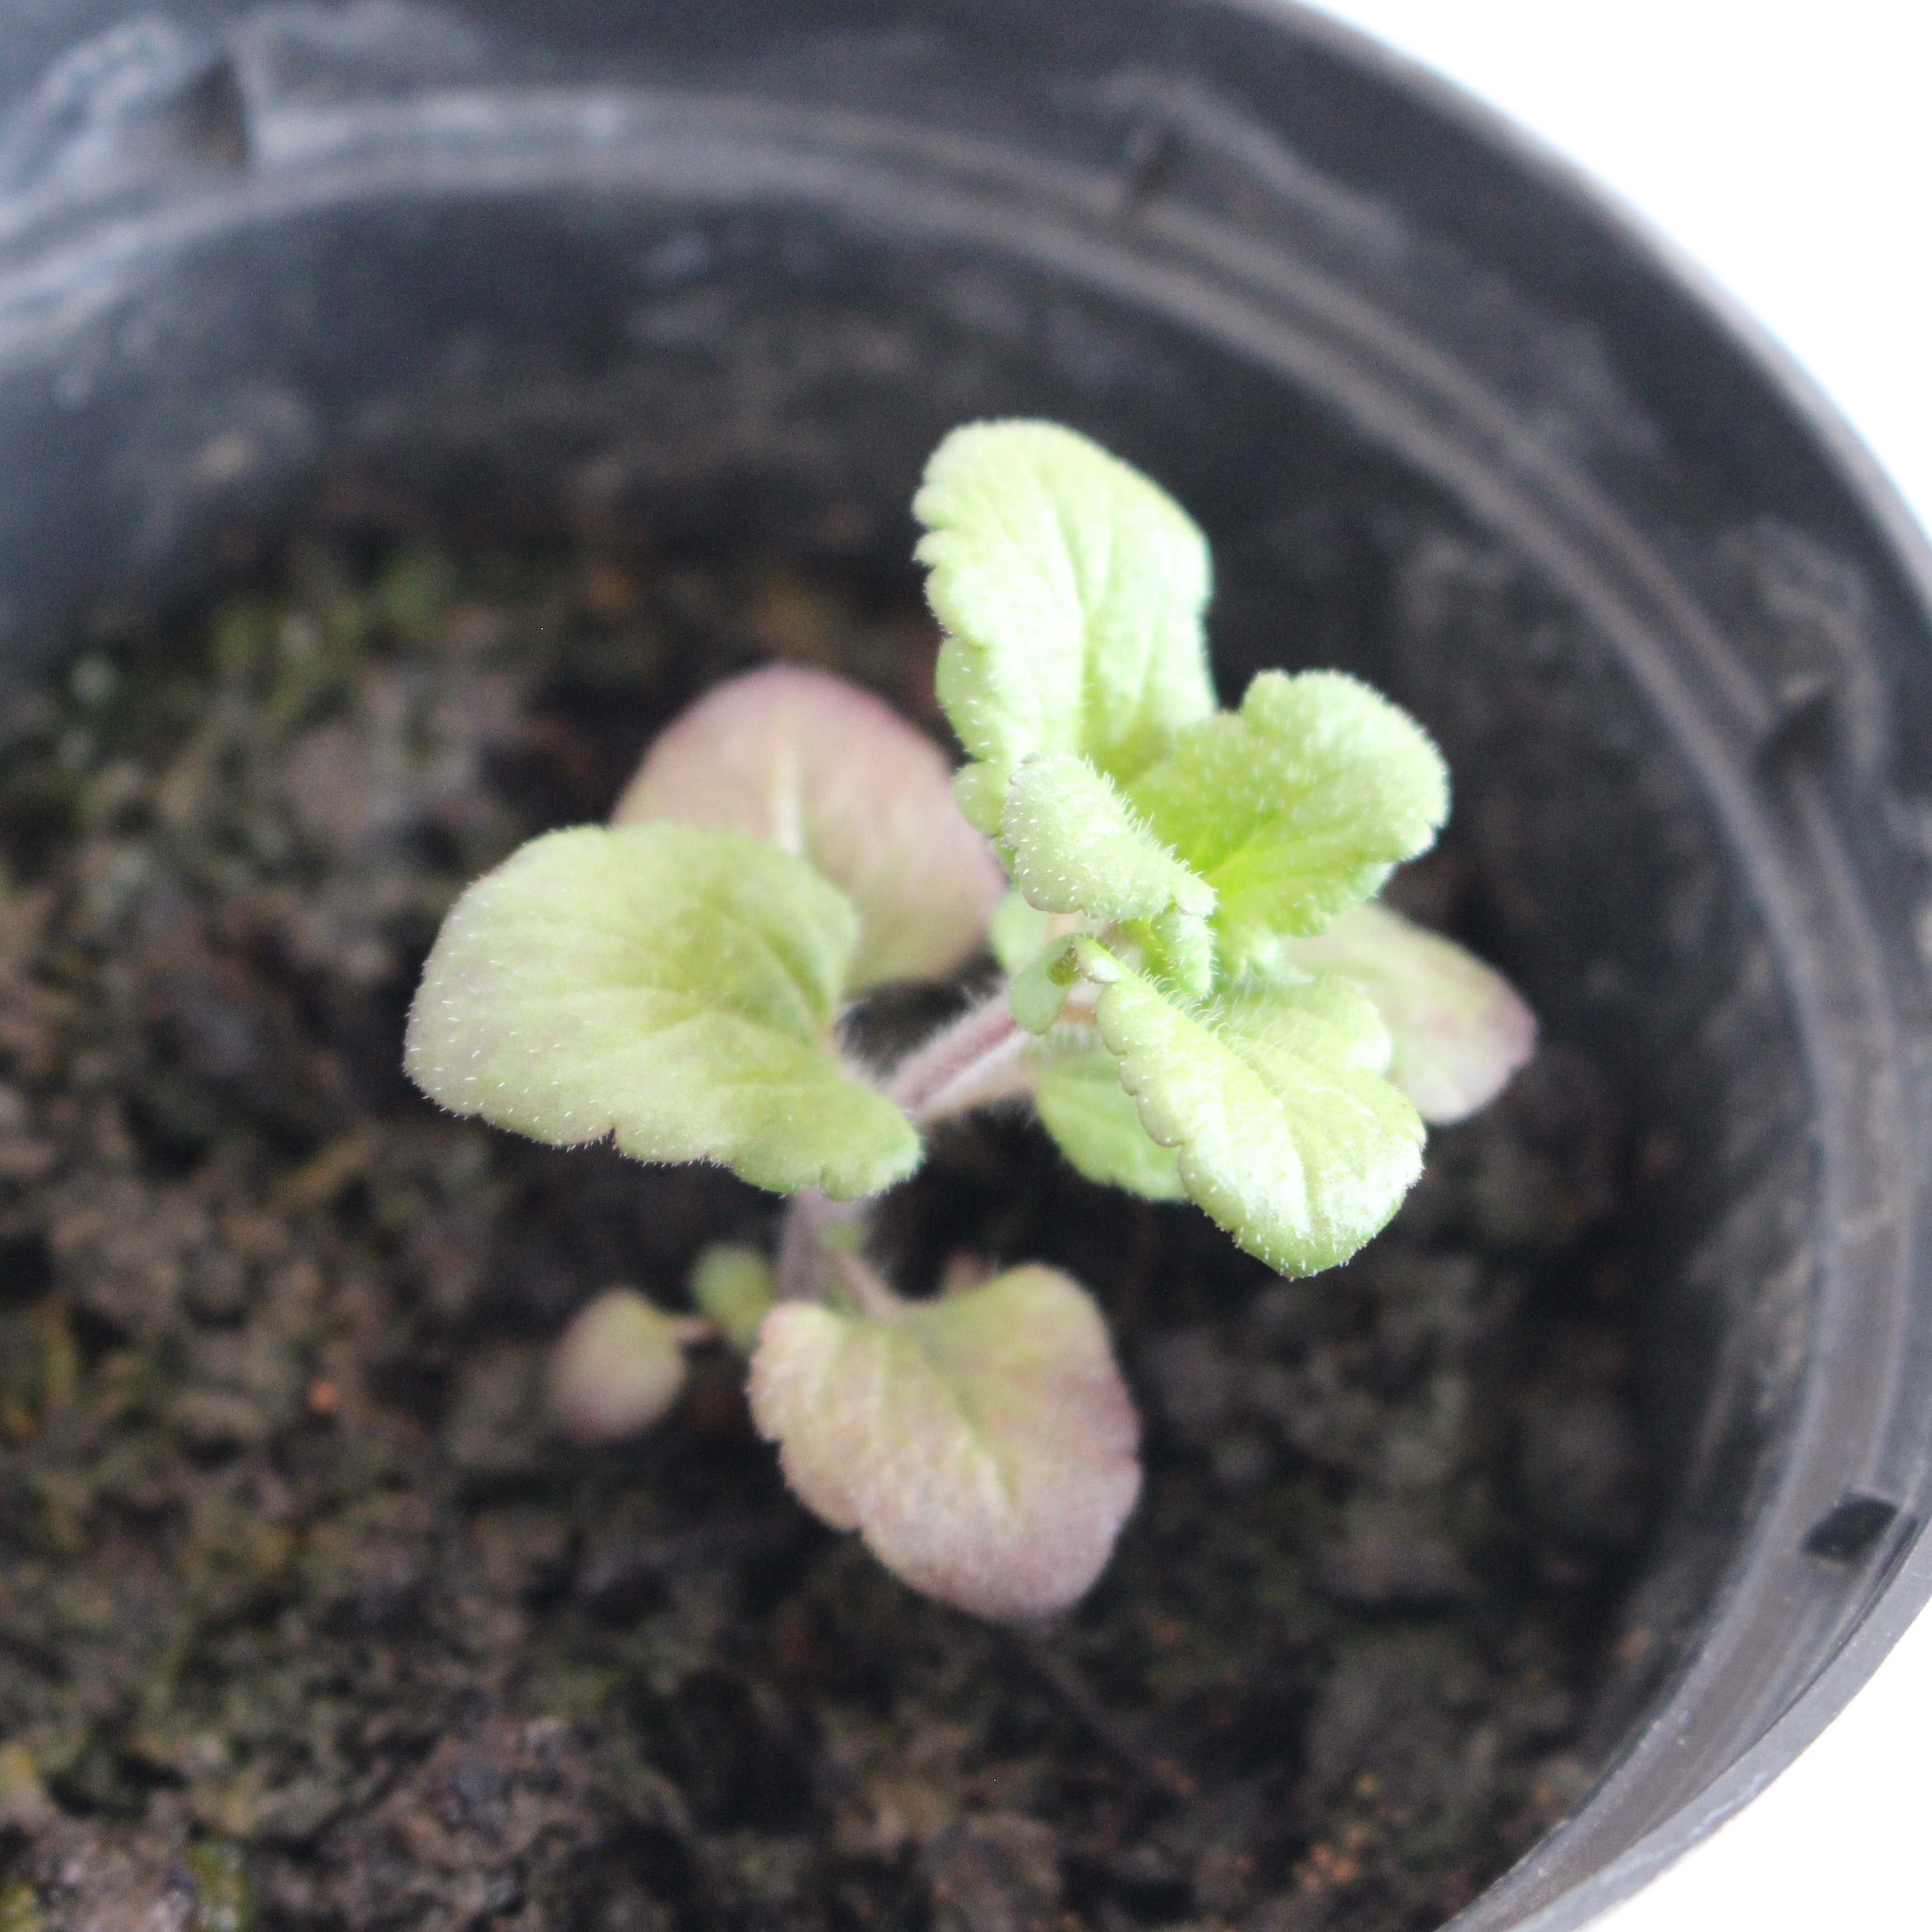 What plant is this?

Veronica persica
